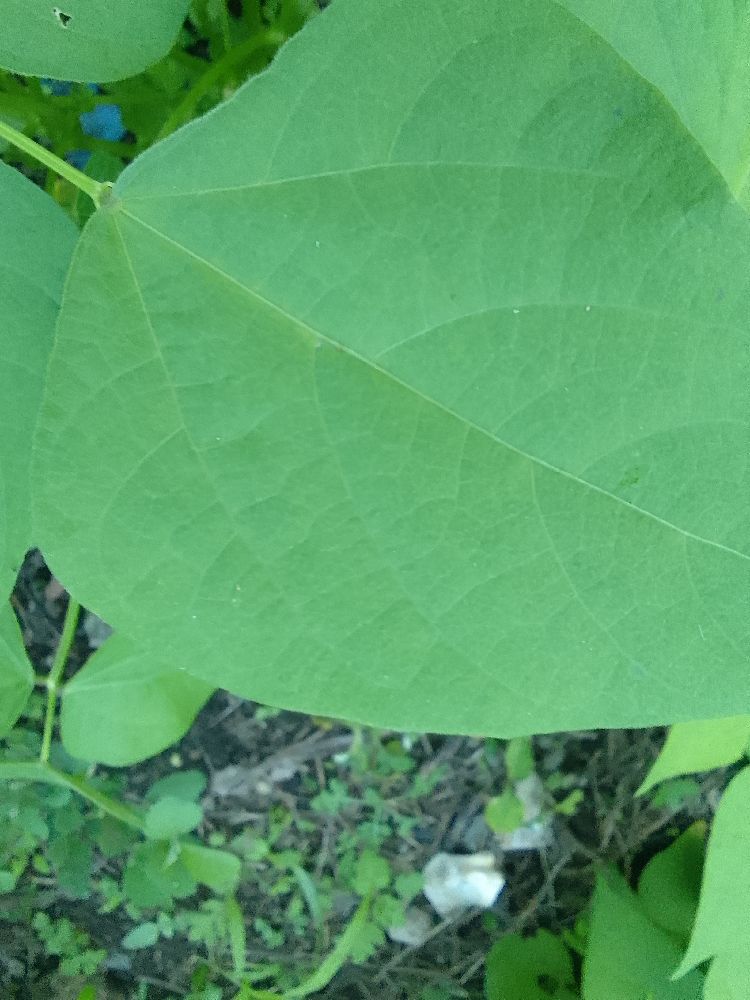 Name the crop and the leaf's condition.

common bean, healthy
